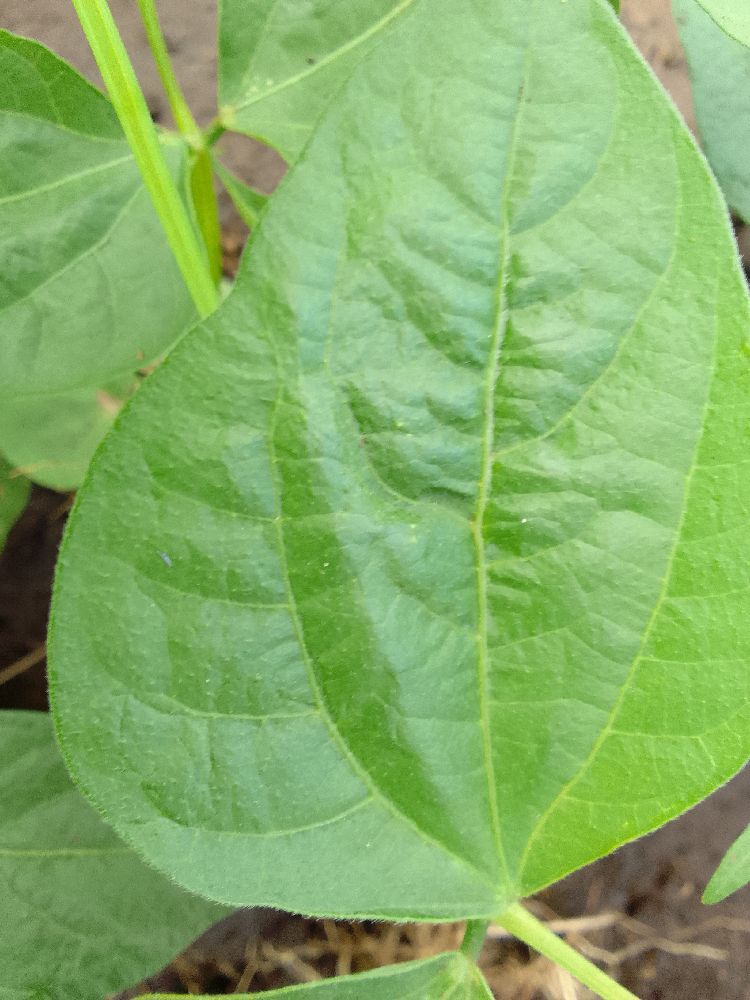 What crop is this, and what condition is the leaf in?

common bean, healthy
